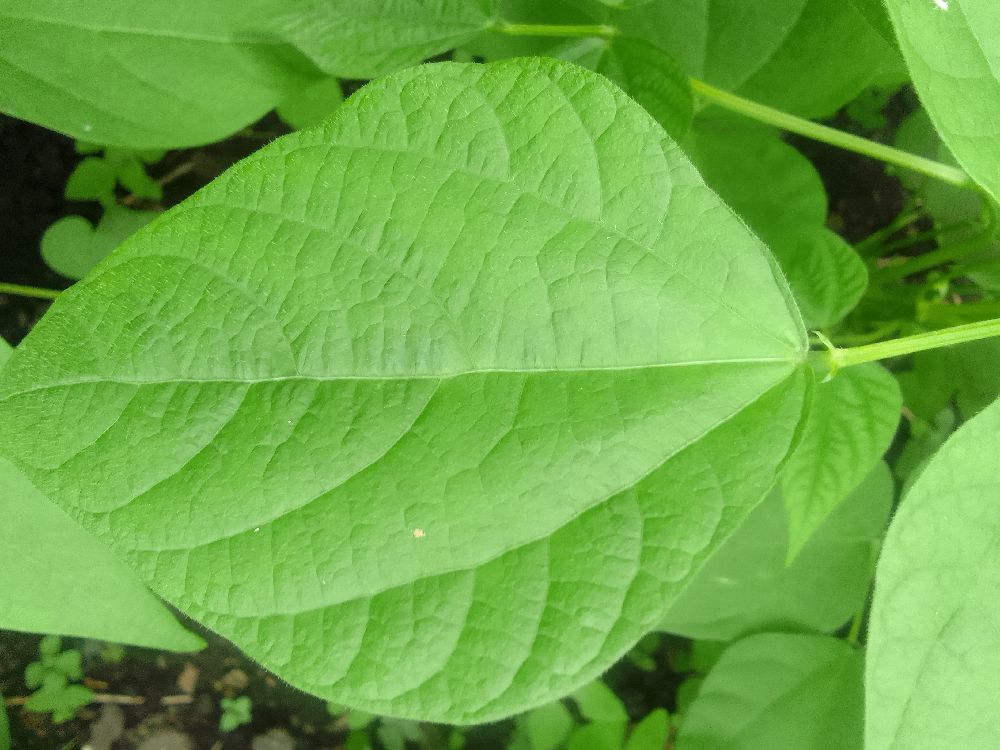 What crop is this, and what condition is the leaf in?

common bean, healthy
